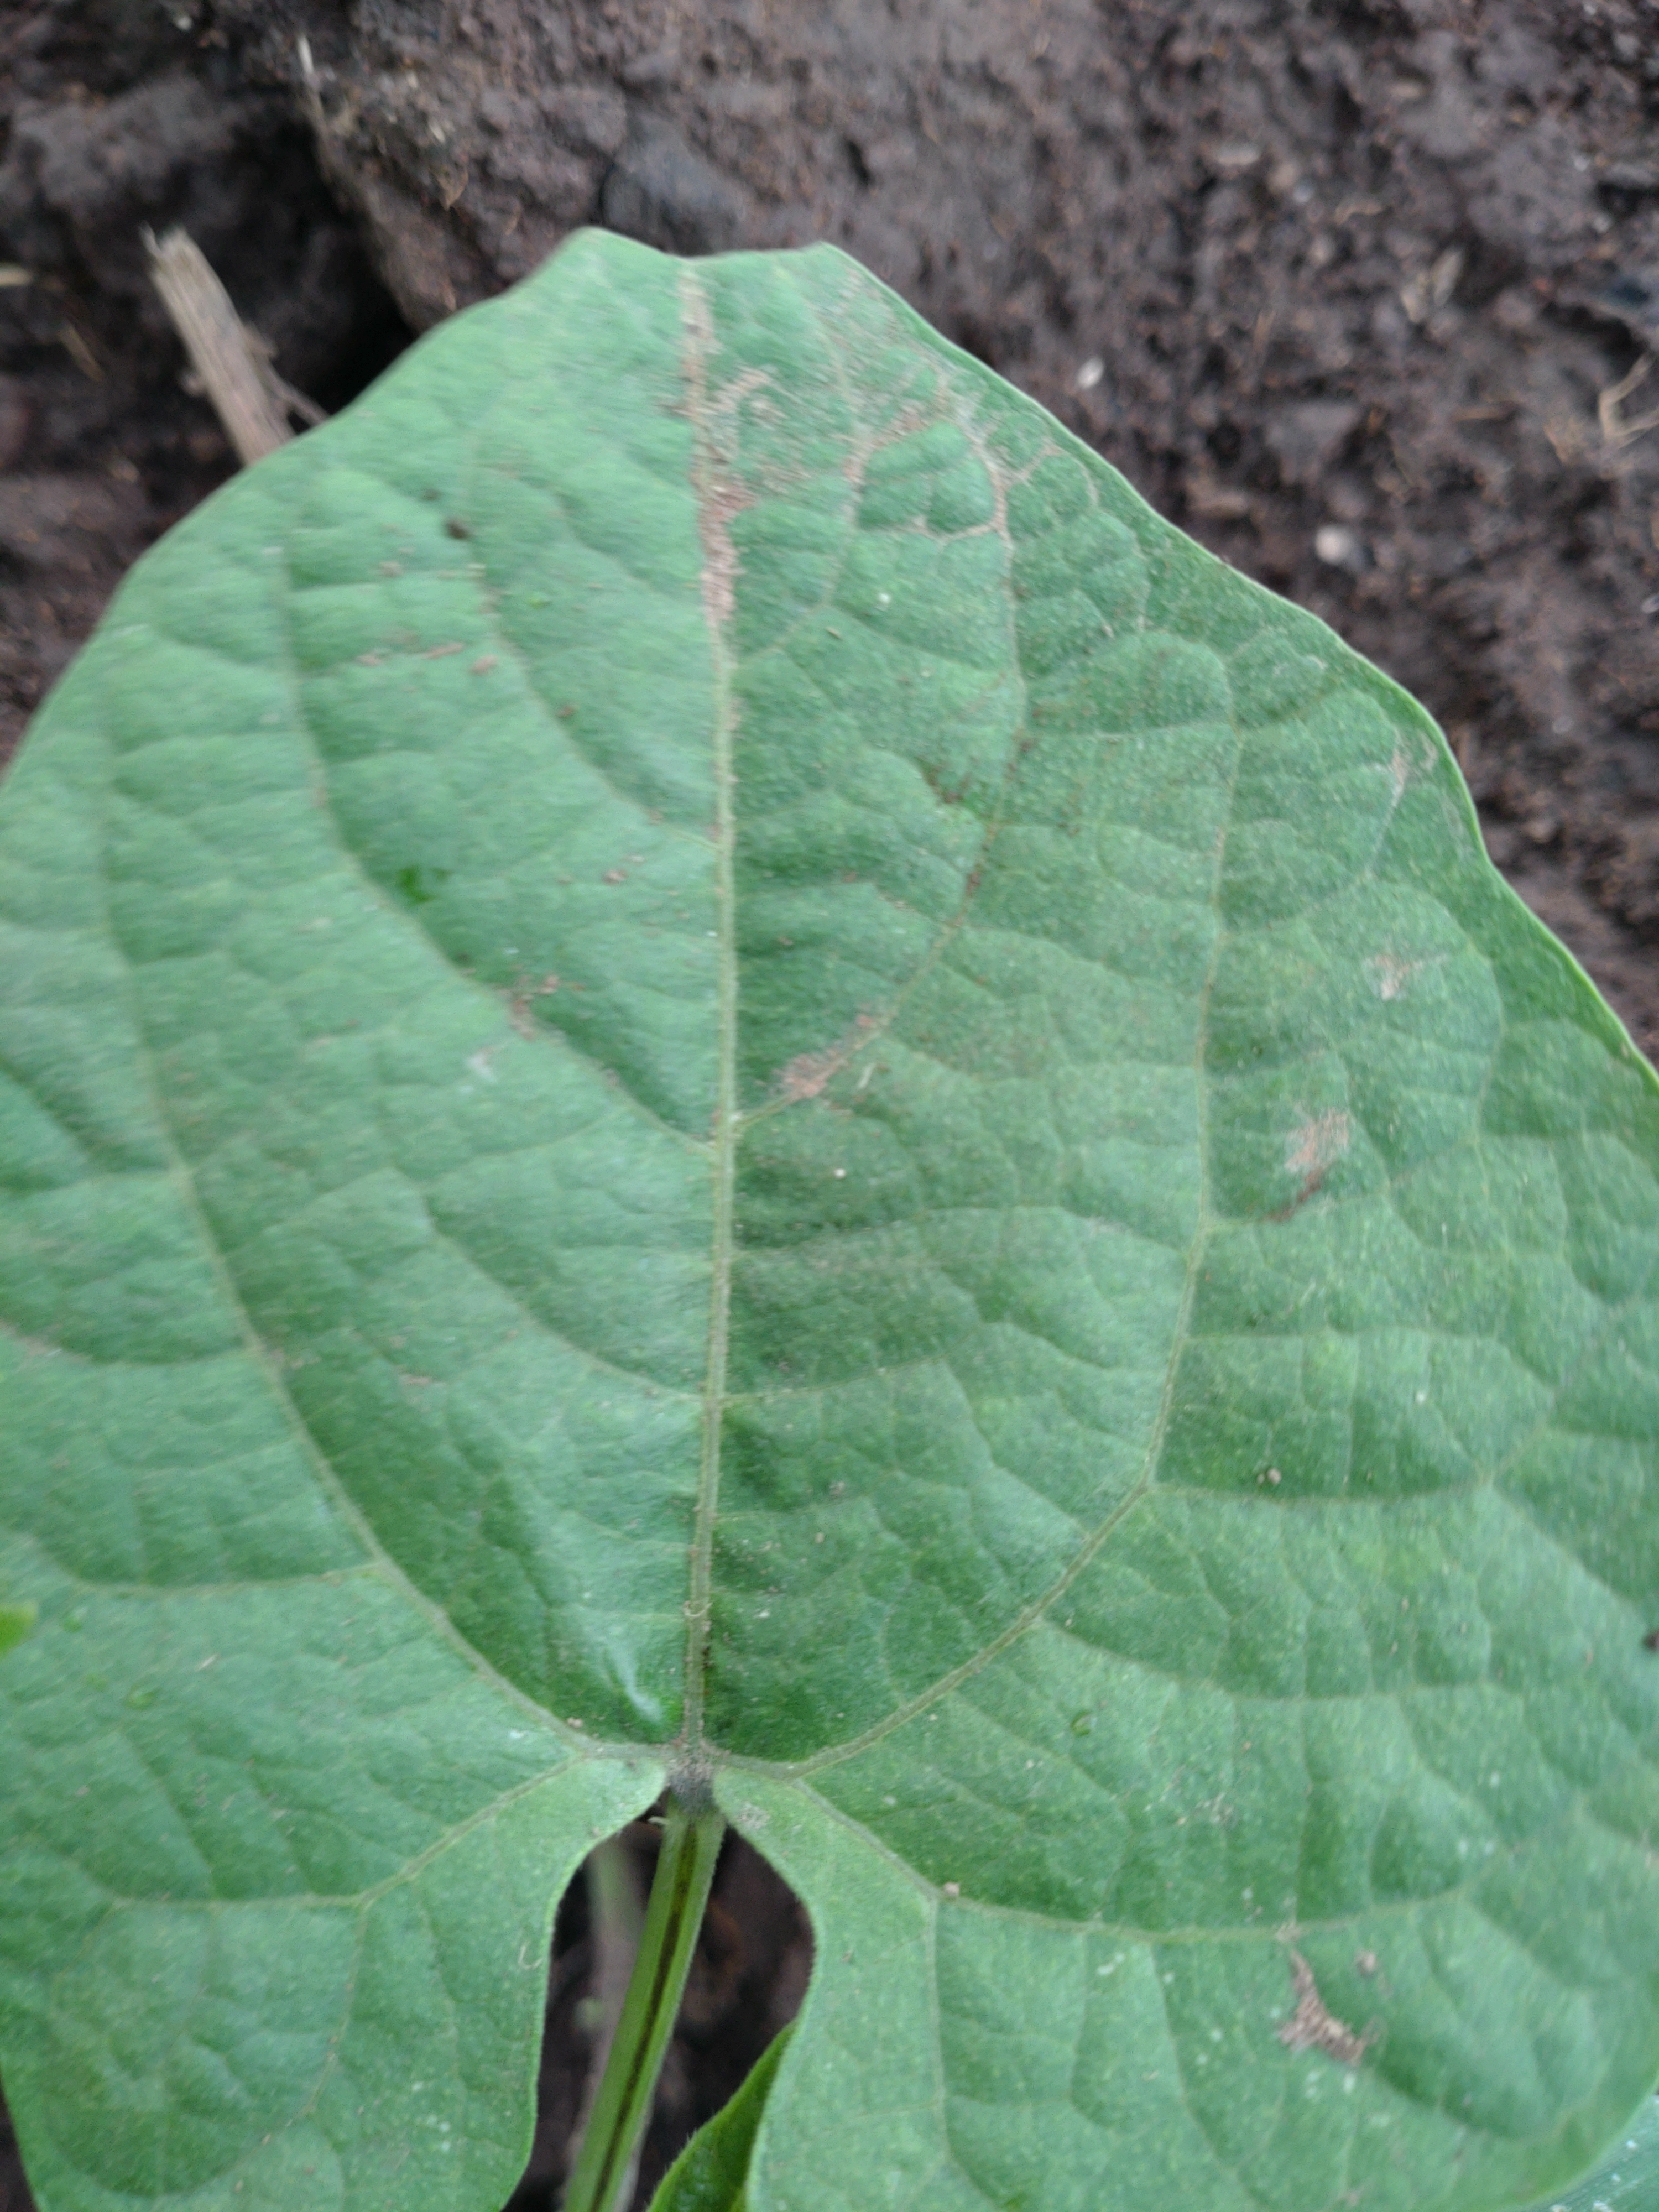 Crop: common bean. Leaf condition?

healthy
